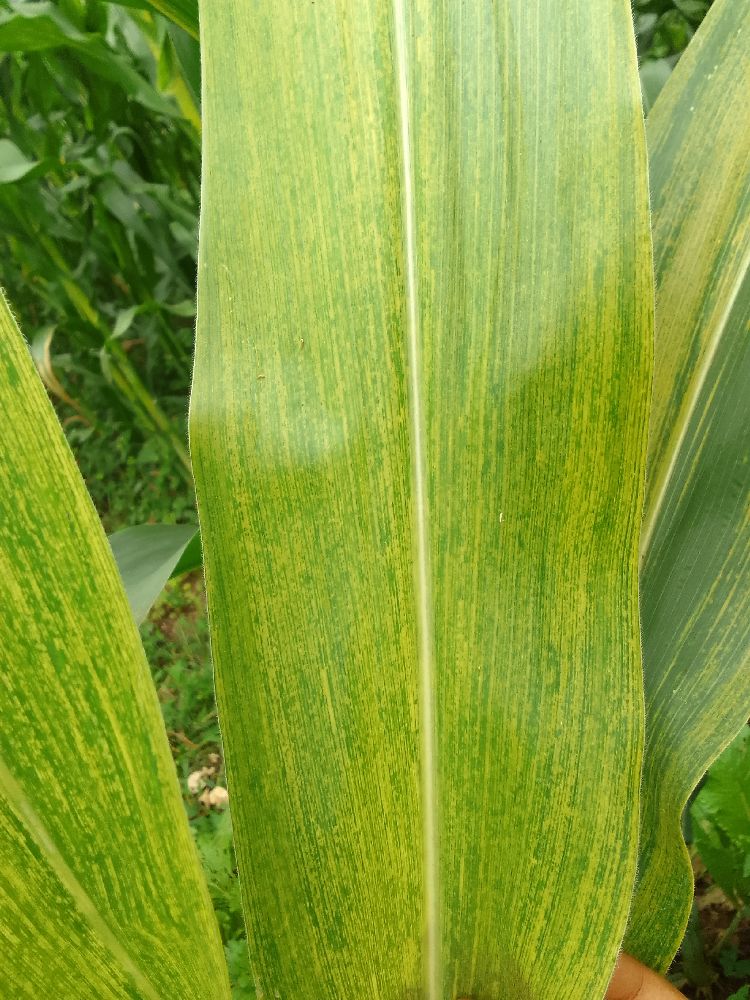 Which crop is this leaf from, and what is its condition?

maize, maize lethal necrosis
